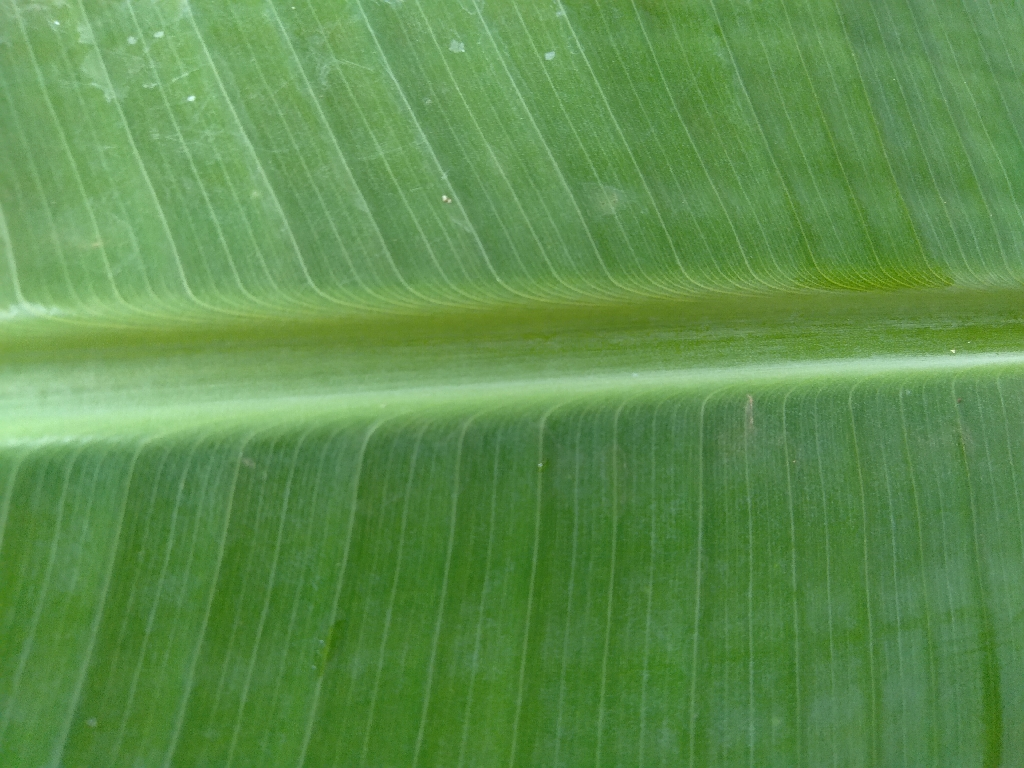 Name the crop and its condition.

banana, healthy
